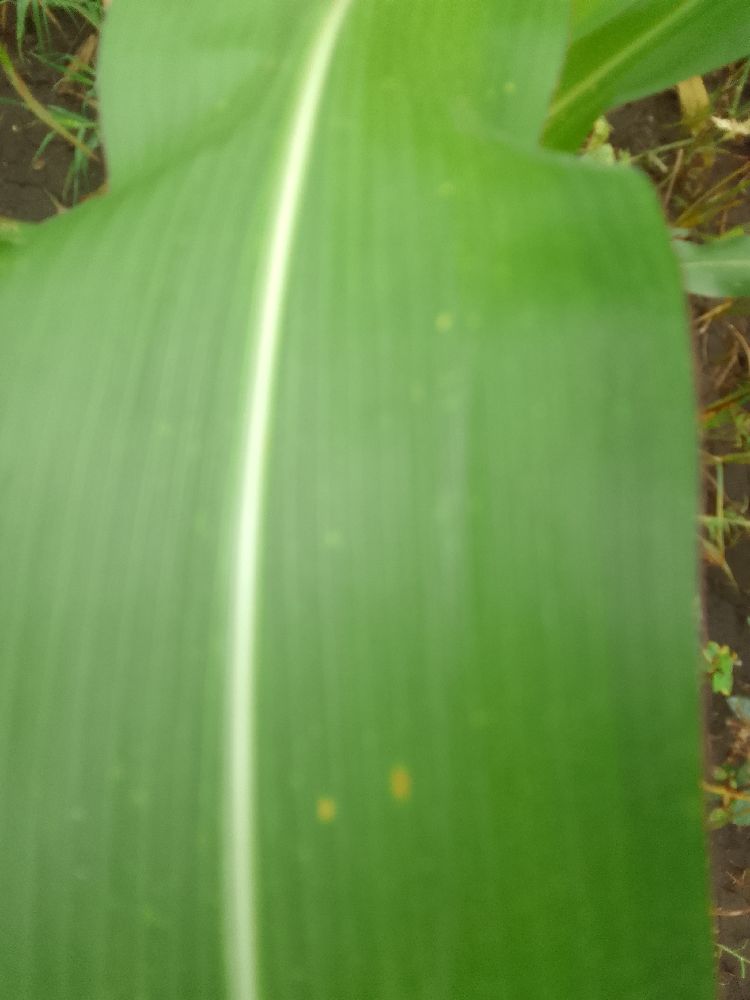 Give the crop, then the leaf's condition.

maize, healthy
